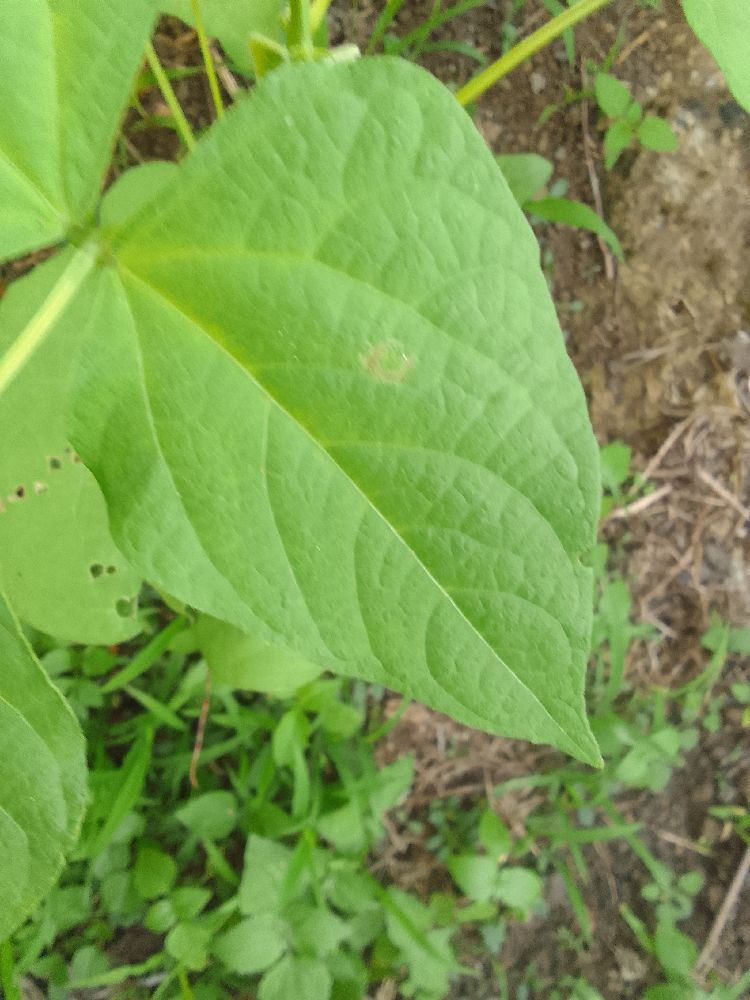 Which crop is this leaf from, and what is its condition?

common bean, healthy
